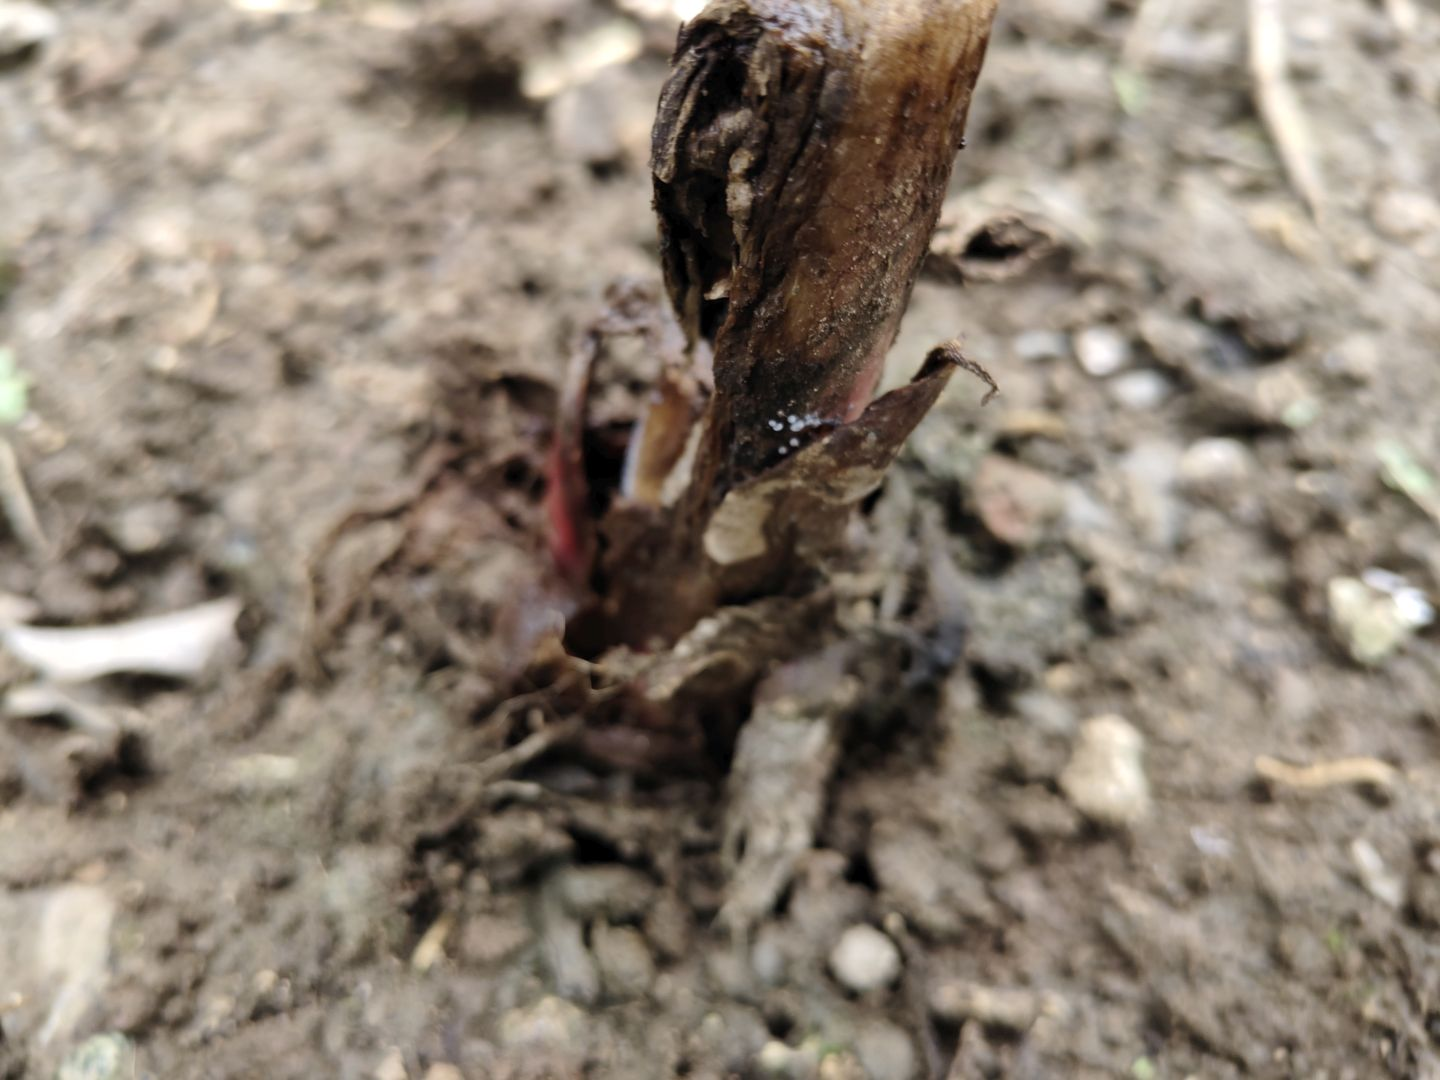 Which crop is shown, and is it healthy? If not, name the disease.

taro, root rot
